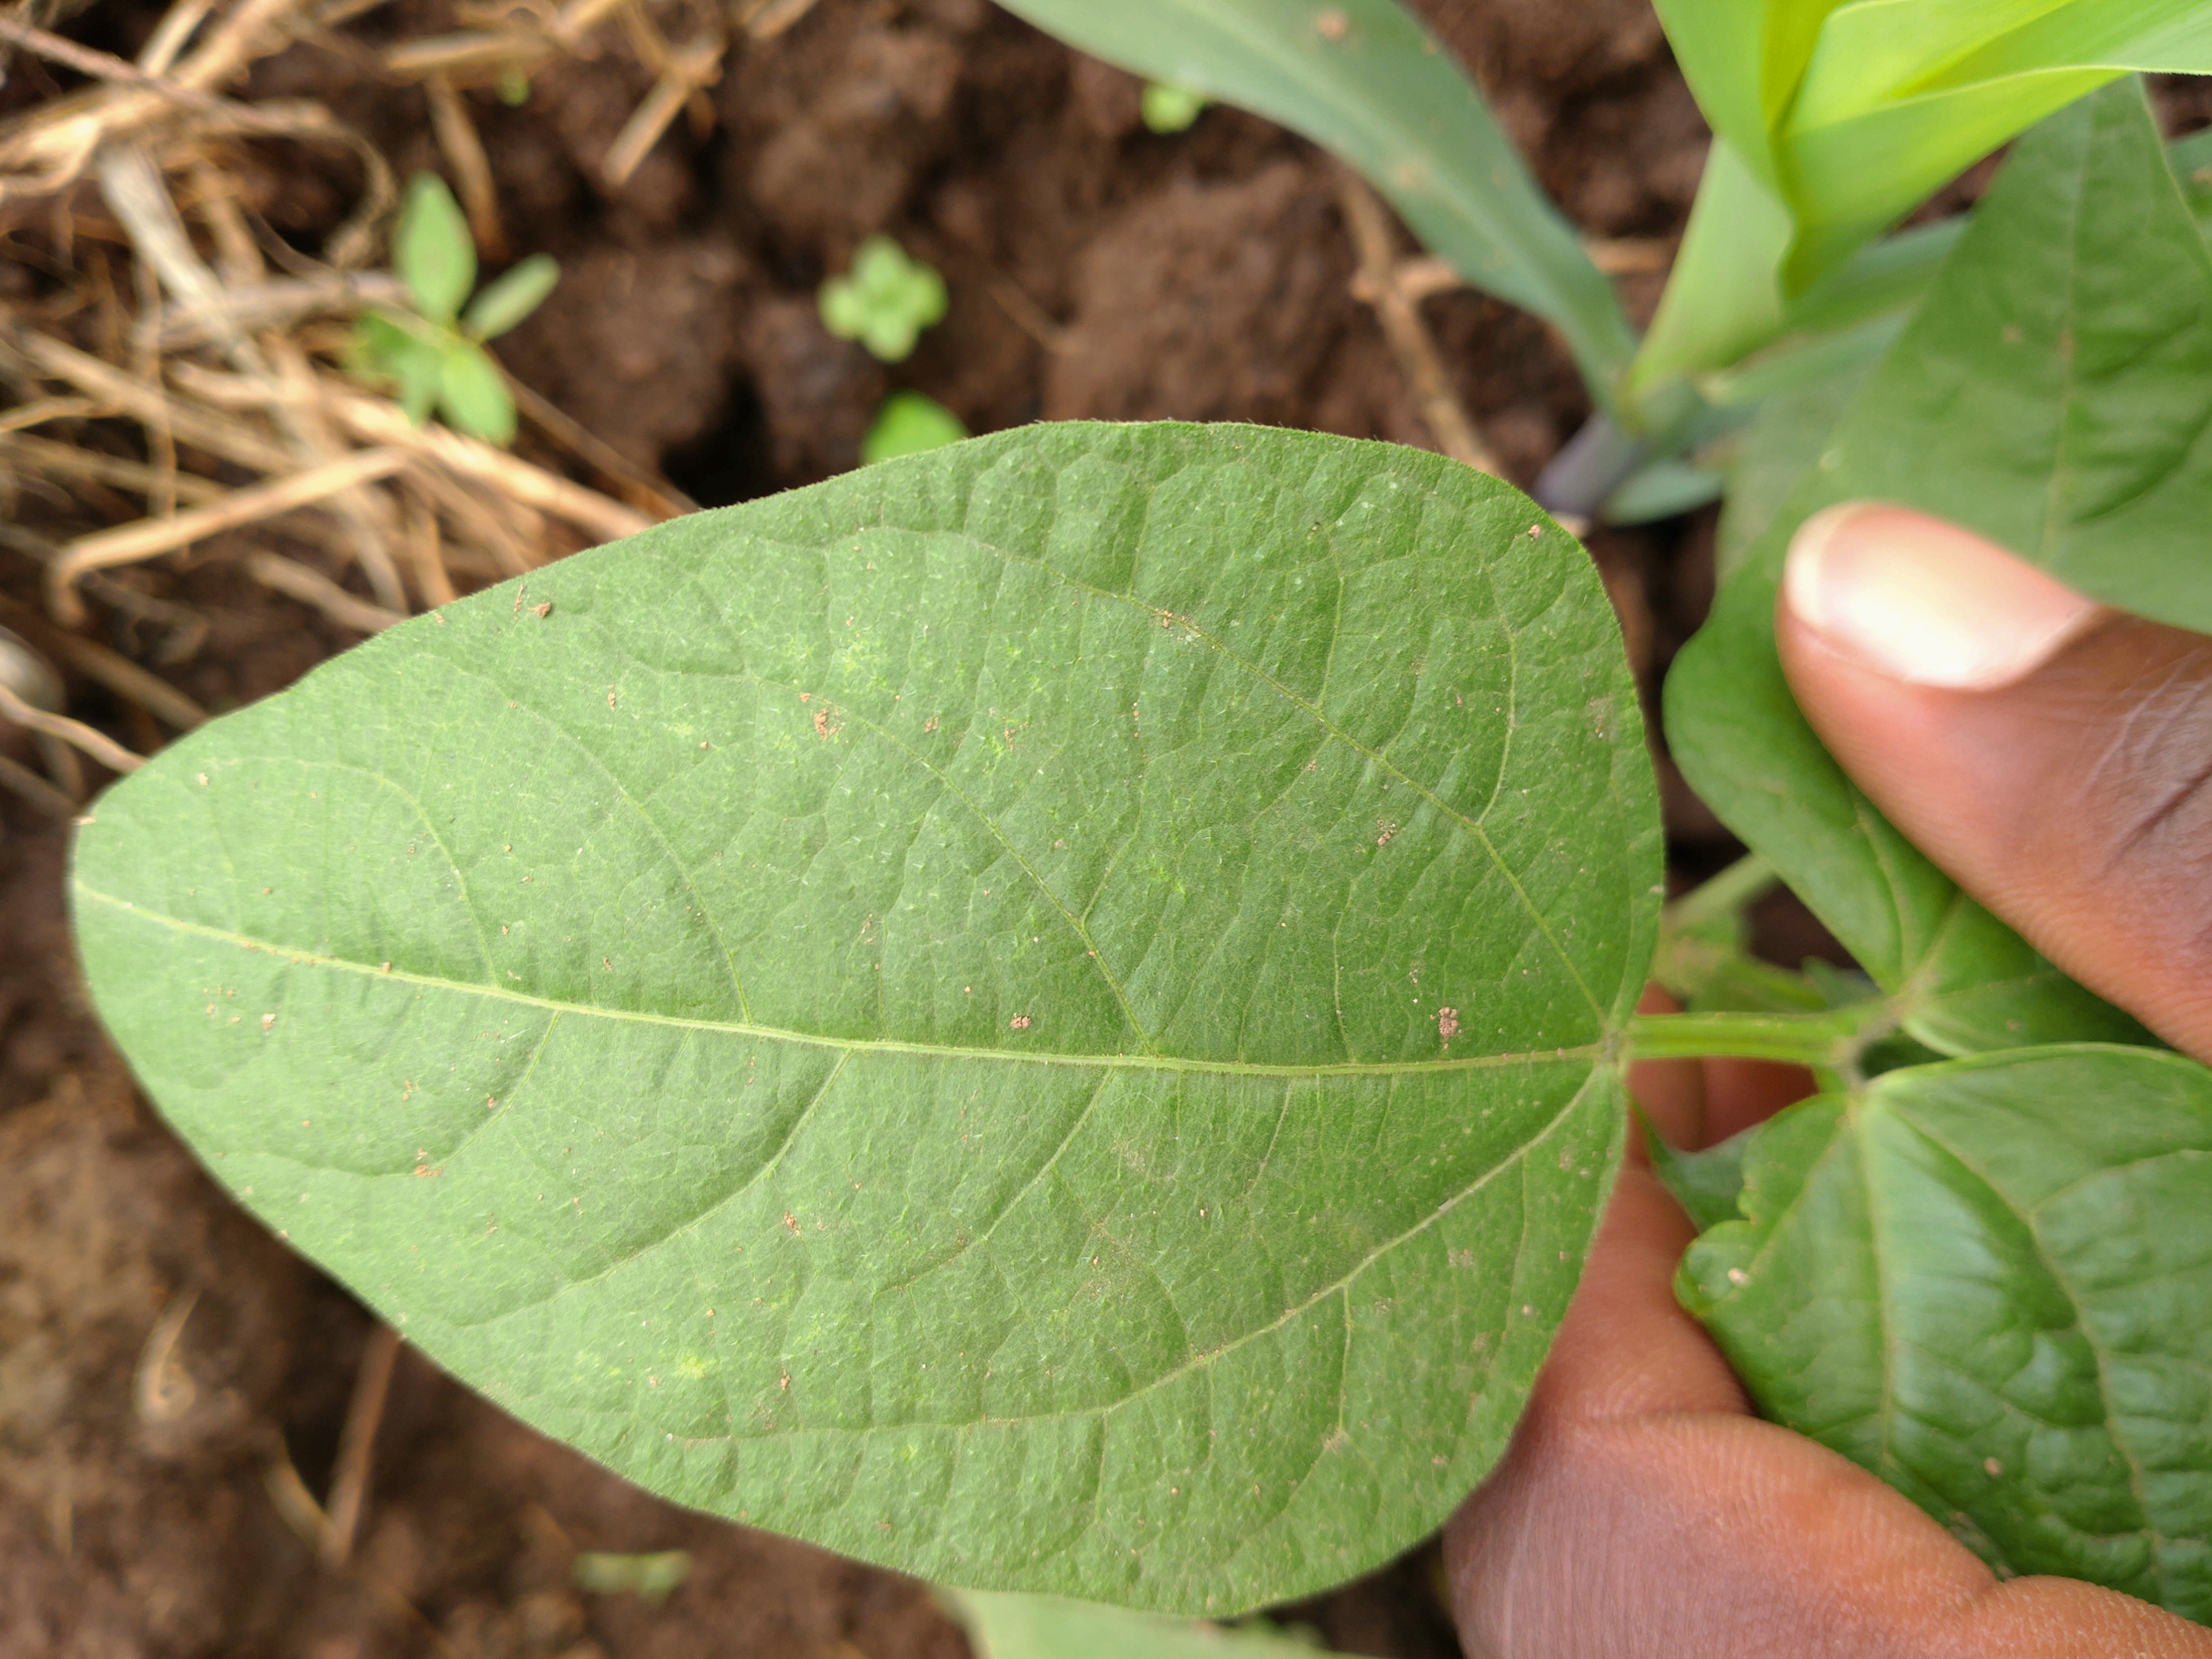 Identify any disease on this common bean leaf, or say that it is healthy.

healthy
